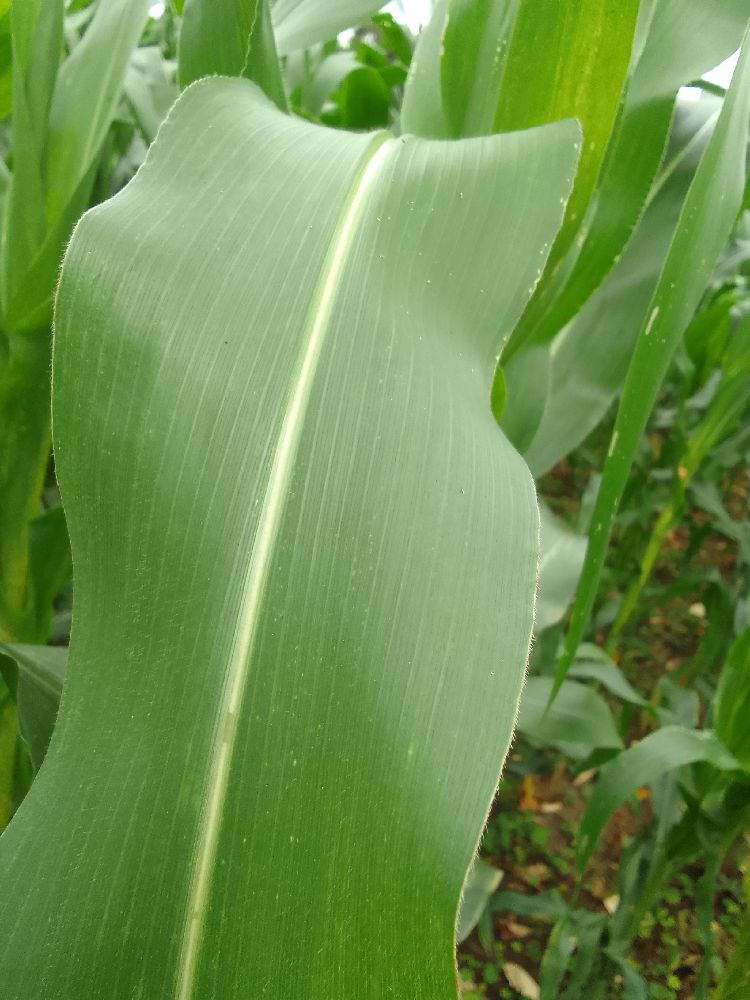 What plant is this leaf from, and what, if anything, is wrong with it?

maize, healthy
